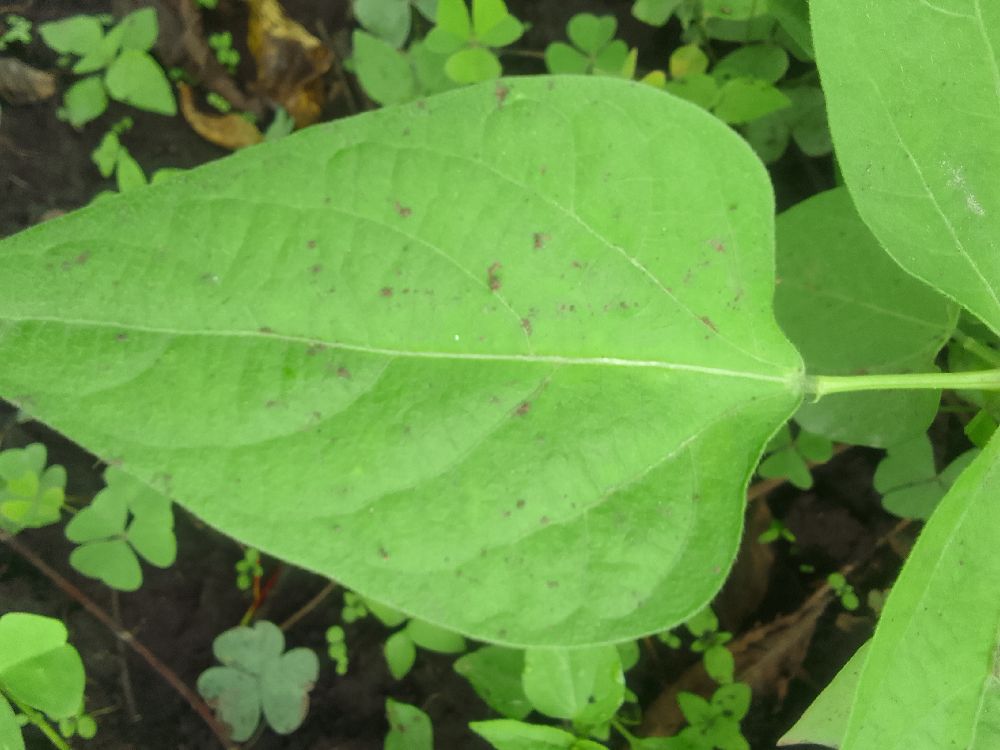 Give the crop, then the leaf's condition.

common bean, healthy
